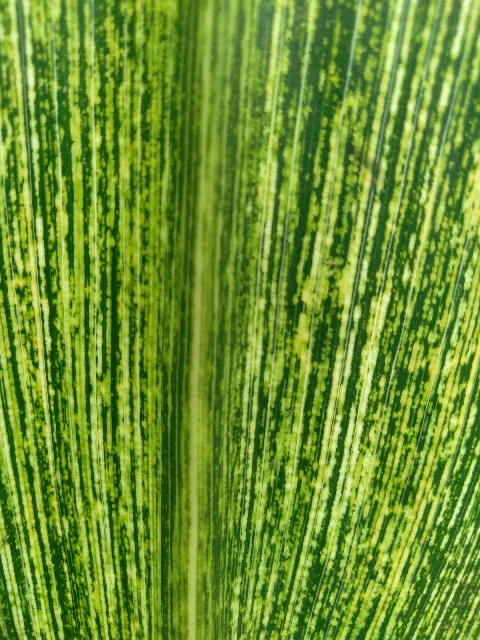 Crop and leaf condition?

maize, maize streak virus
